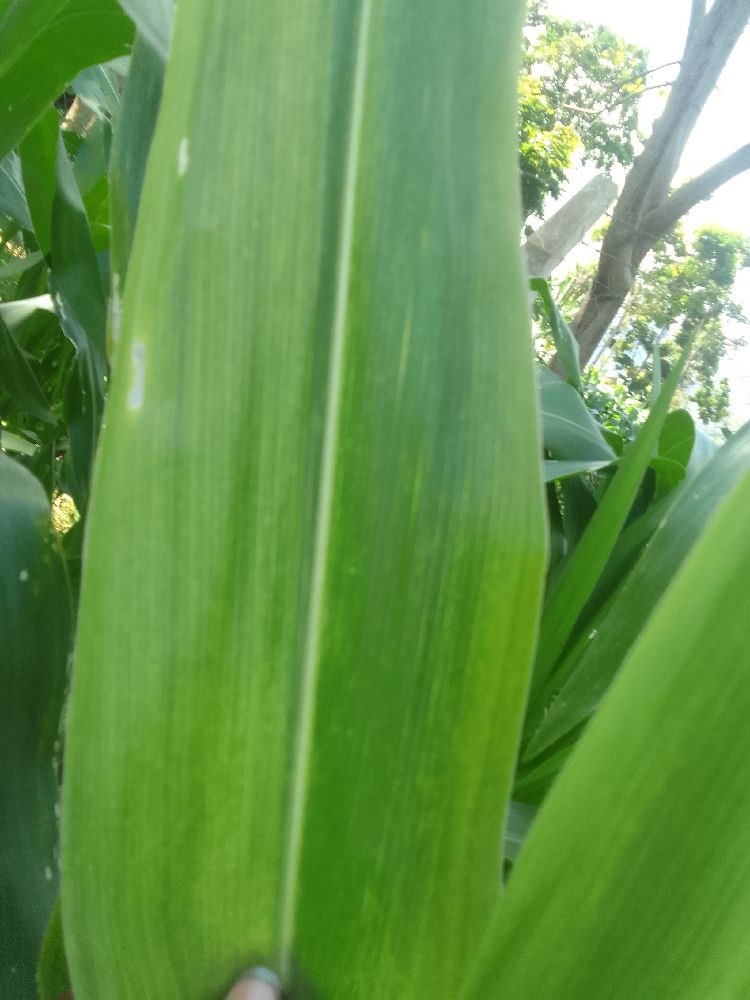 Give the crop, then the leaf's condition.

maize, maize lethal necrosis
